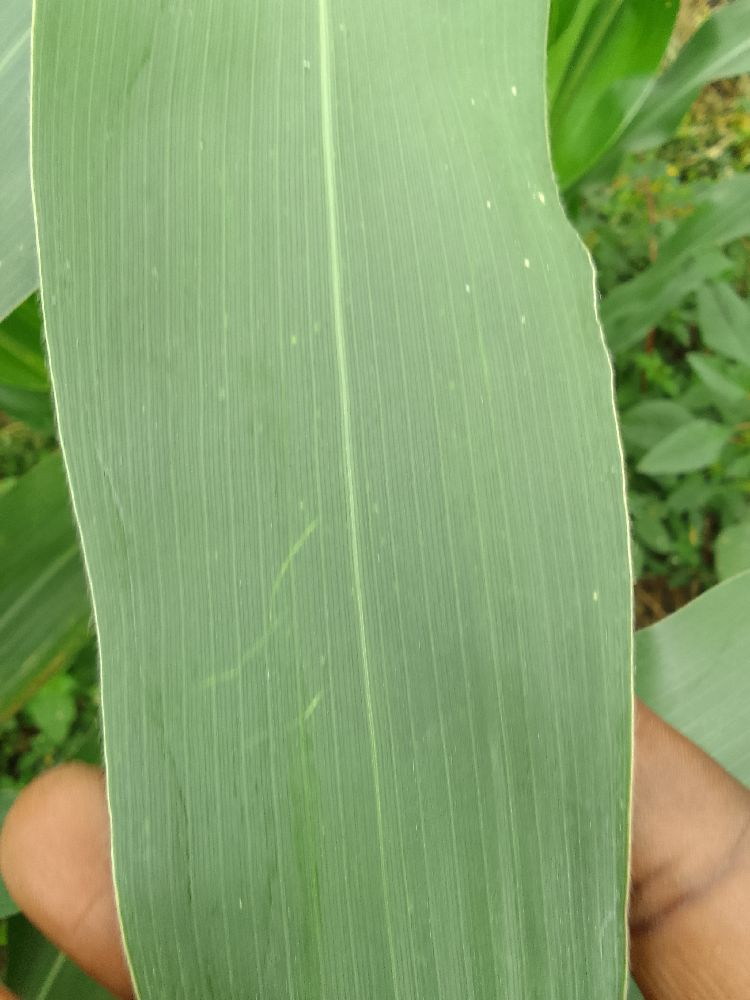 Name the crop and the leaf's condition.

maize, healthy
